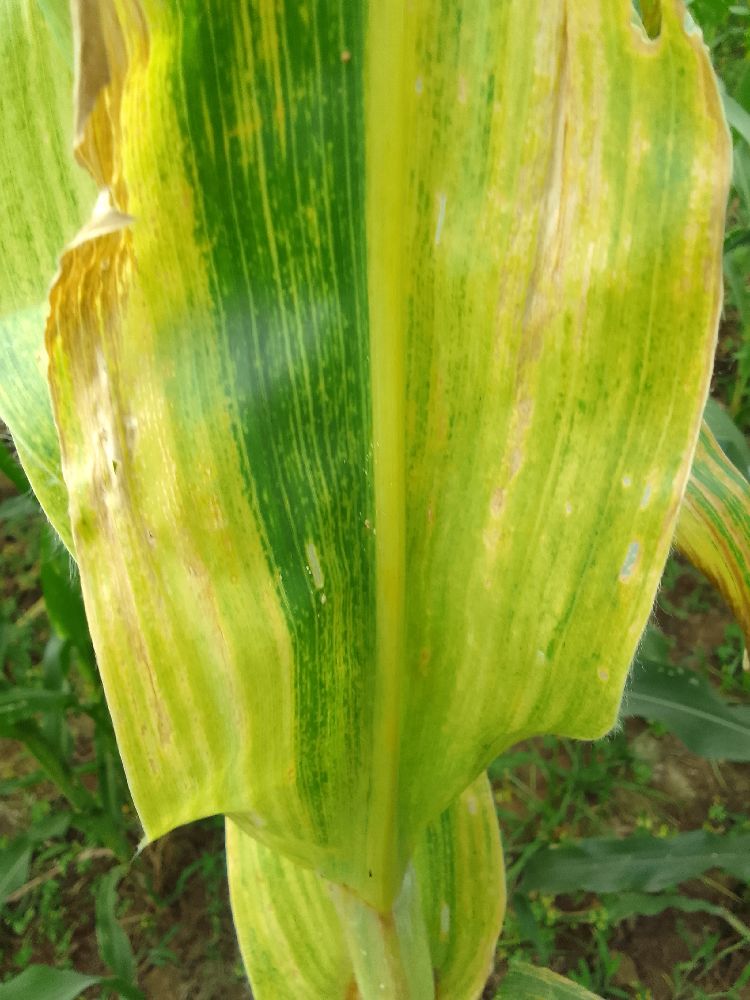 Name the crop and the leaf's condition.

maize, maize lethal necrosis
